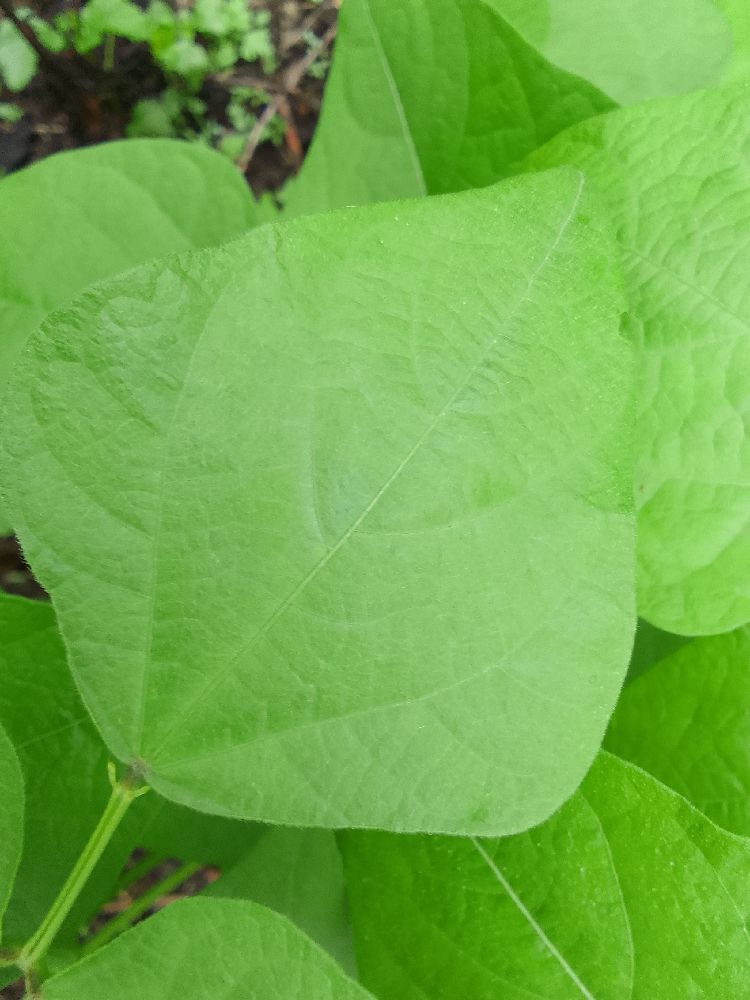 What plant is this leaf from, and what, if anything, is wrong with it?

common bean, healthy
